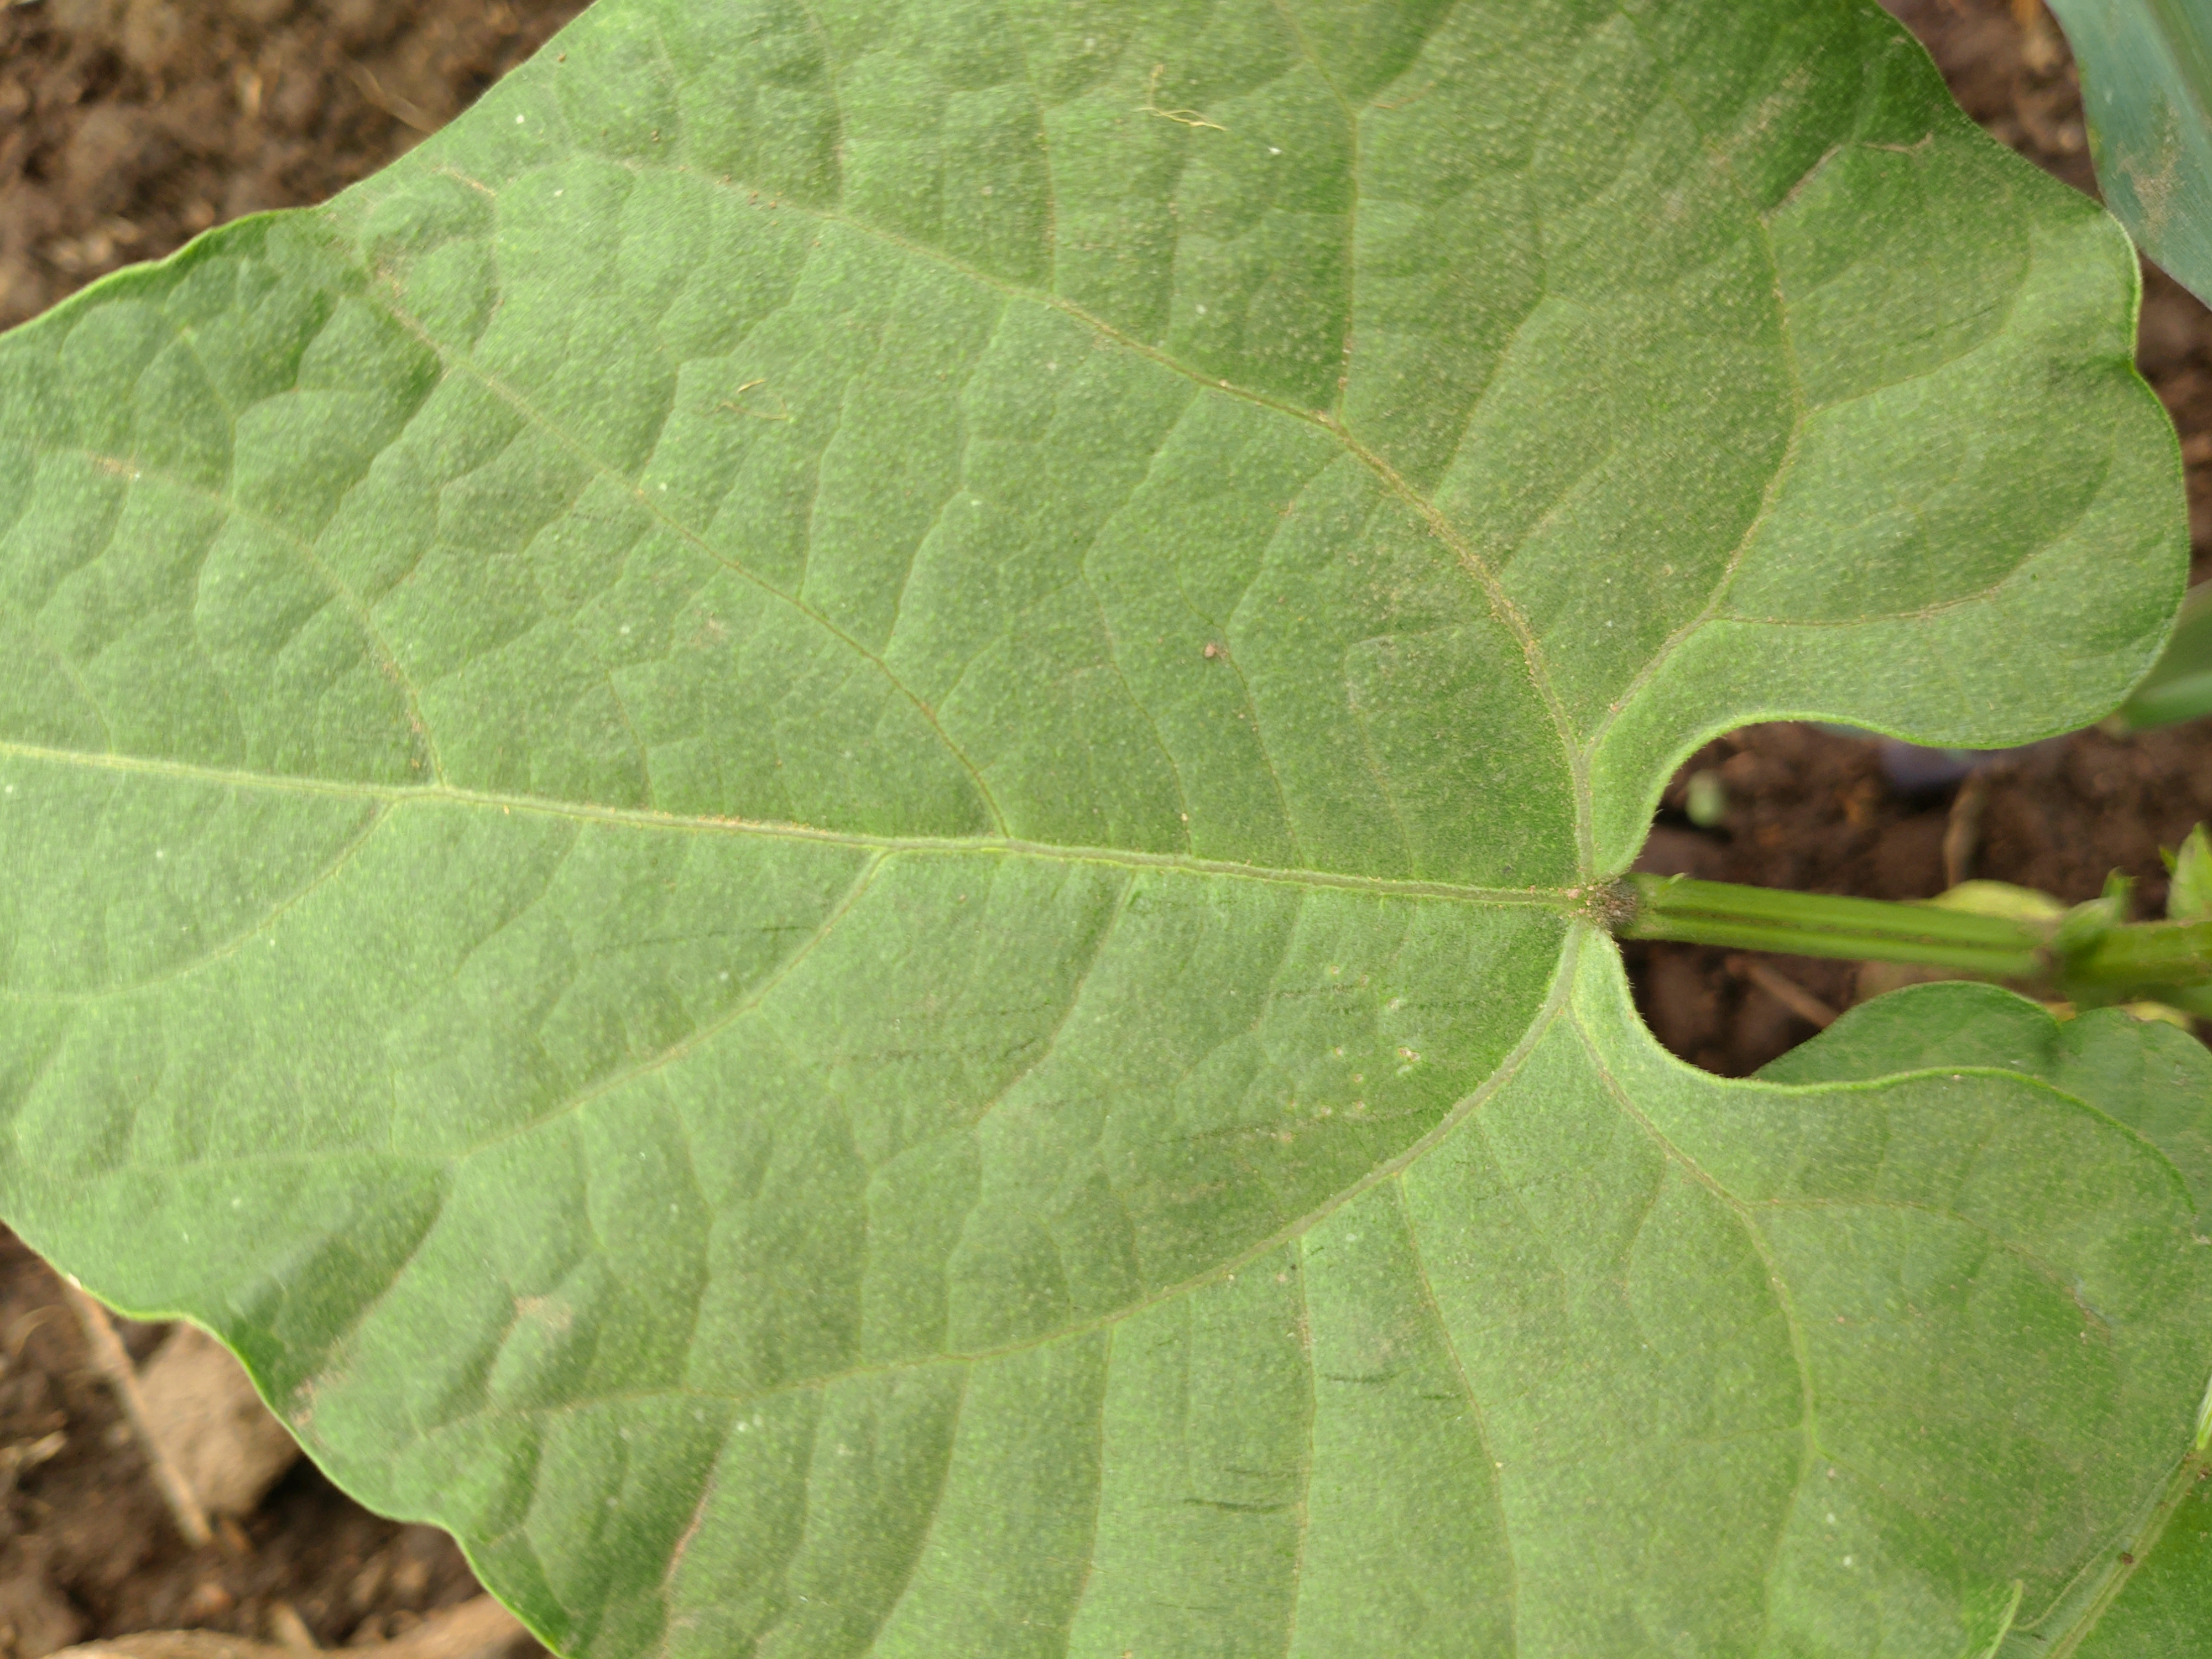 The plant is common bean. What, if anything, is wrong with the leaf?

healthy
